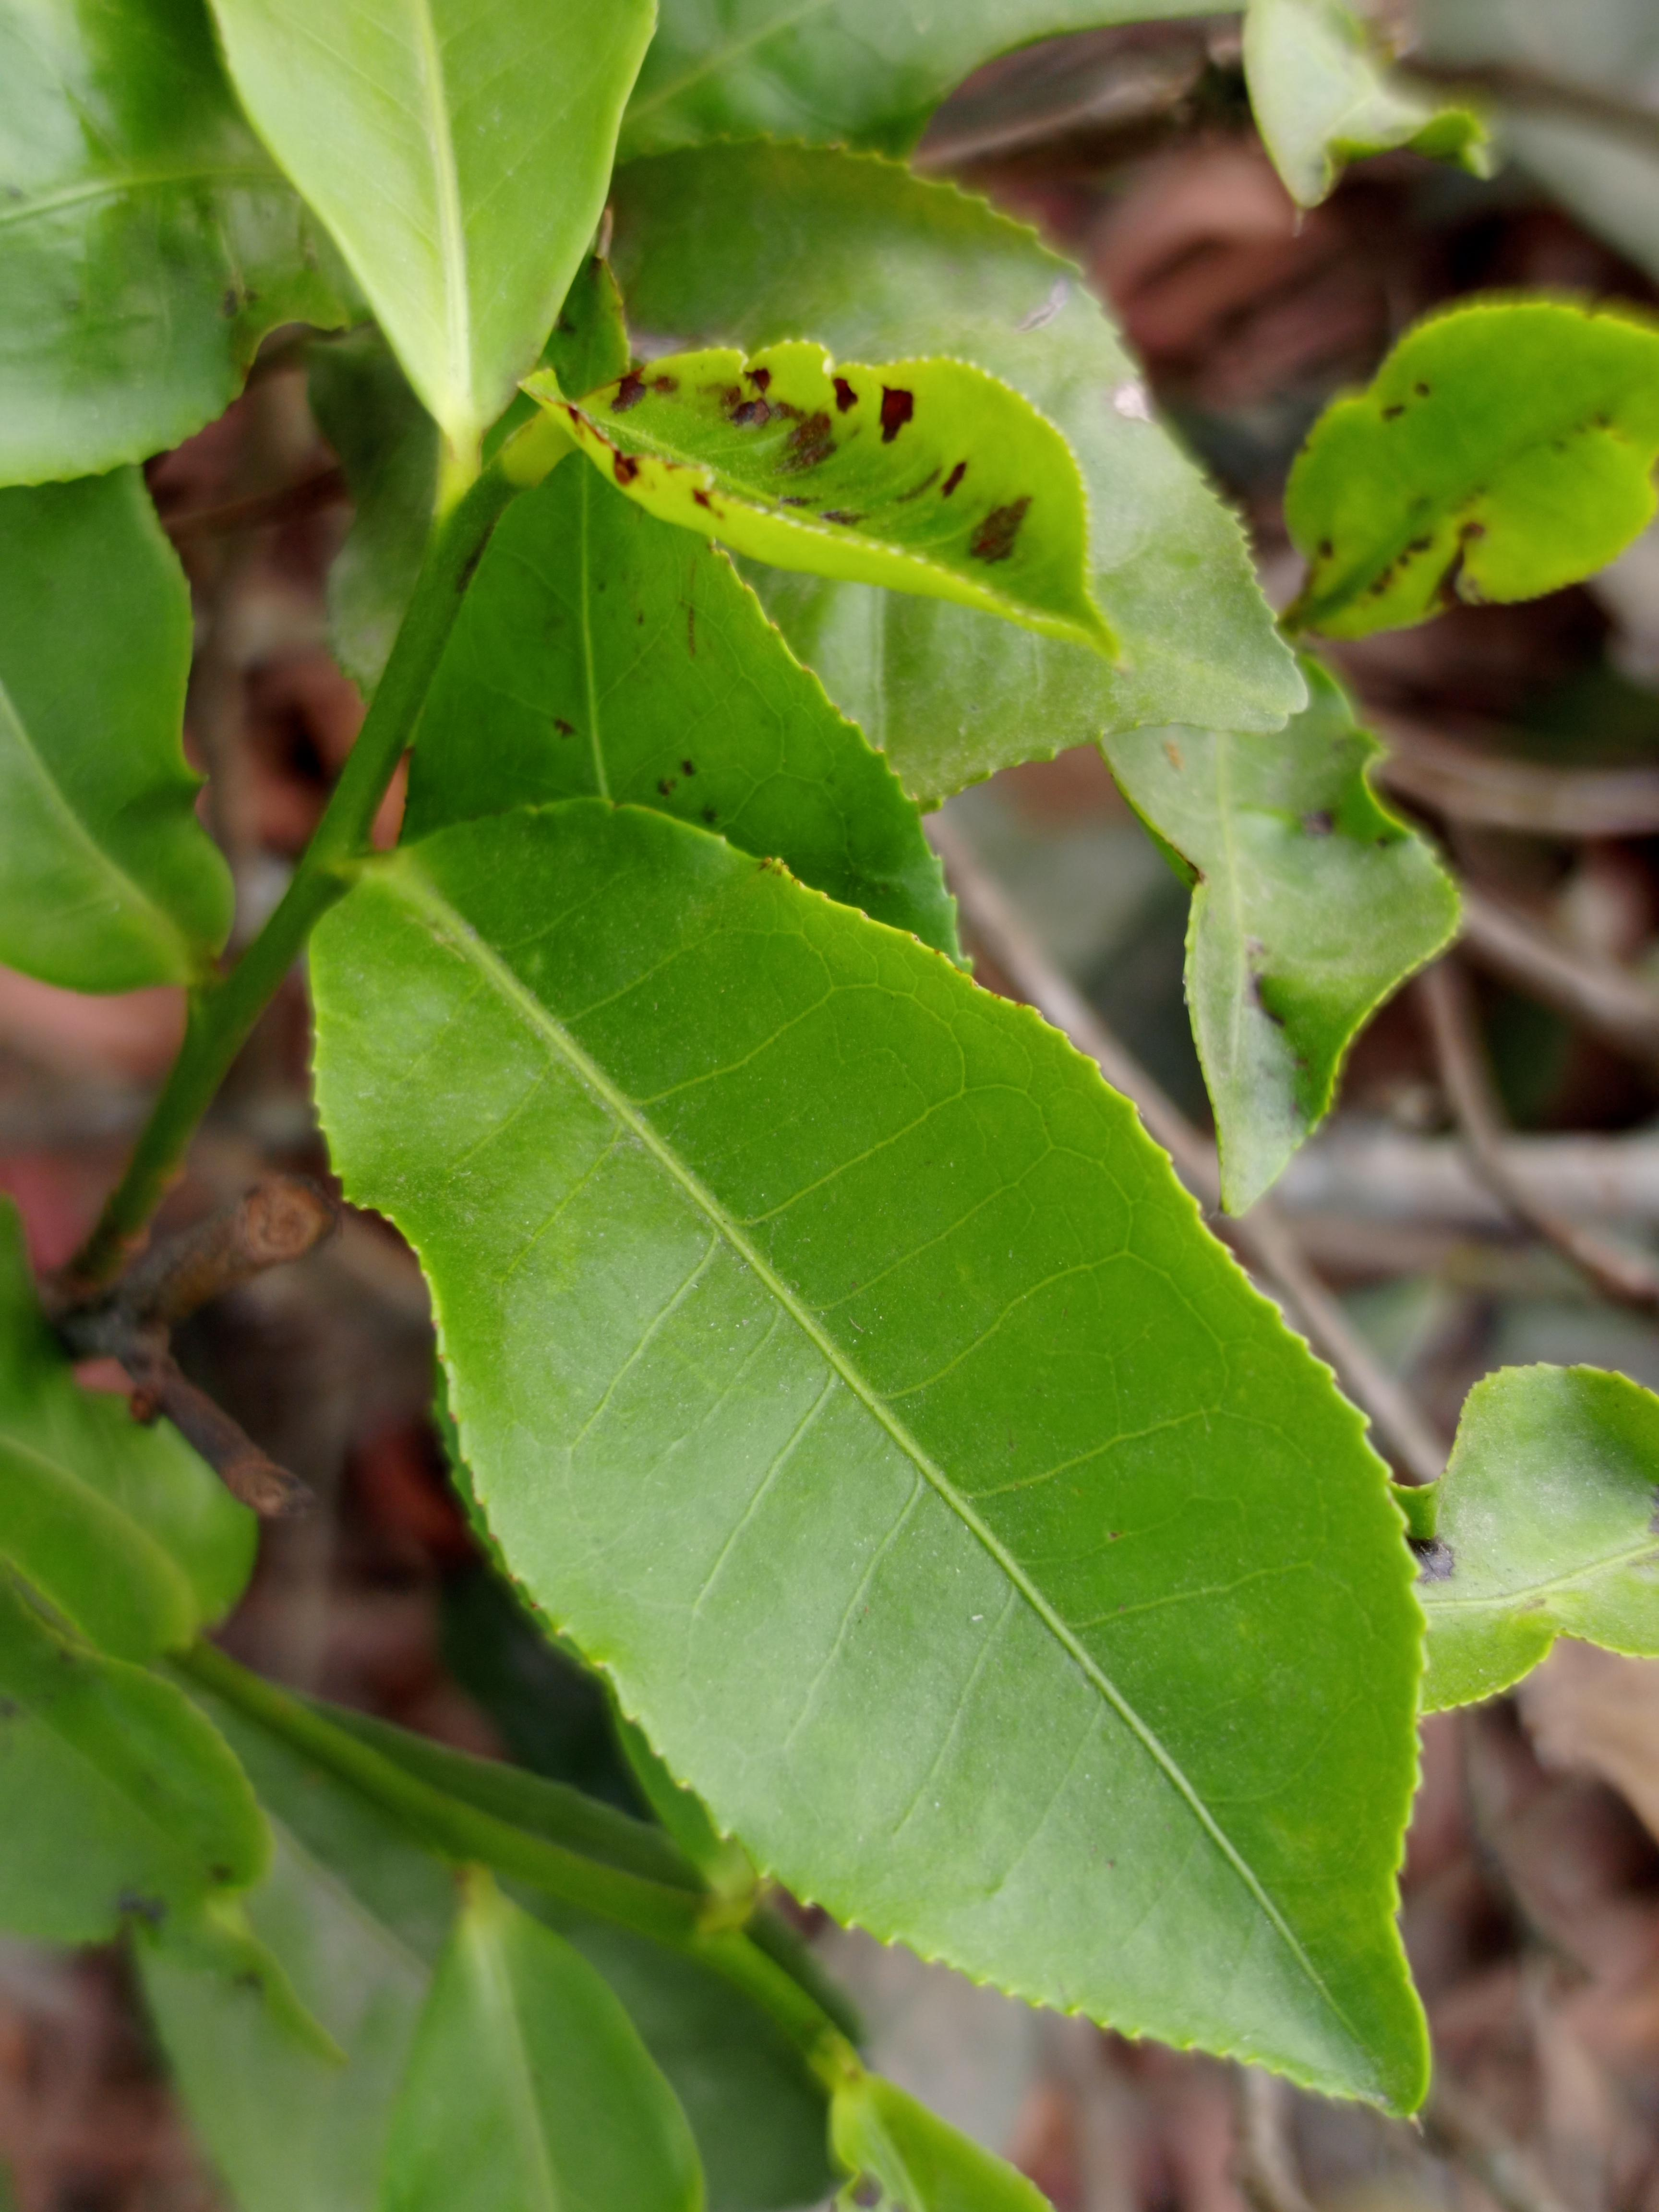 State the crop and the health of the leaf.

tea, healthy leaf
